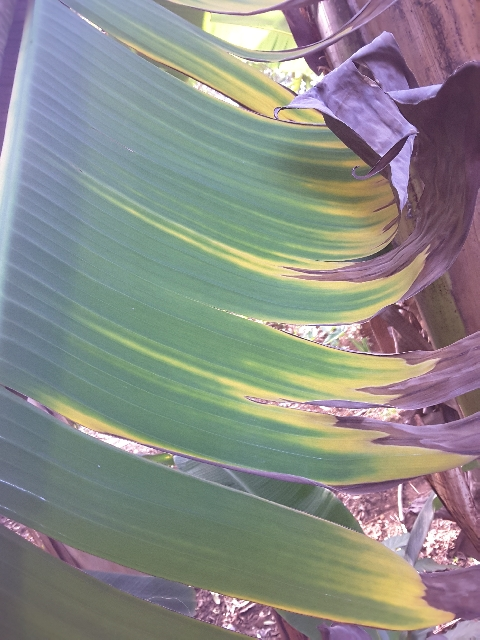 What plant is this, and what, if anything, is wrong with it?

banana, fusarium wilt race 1
